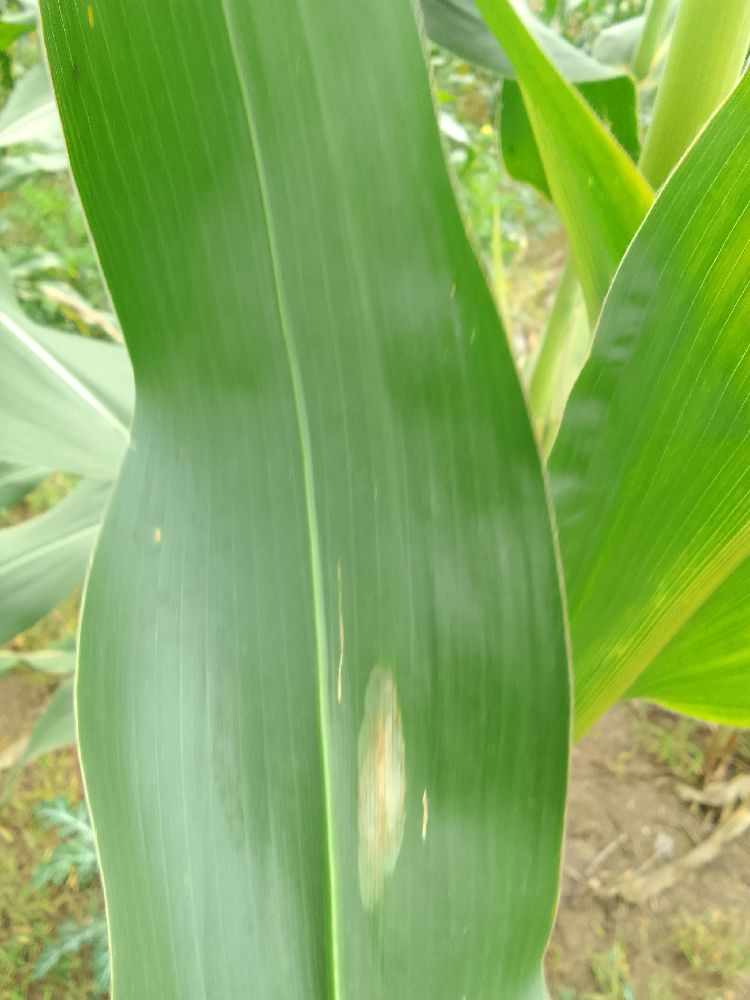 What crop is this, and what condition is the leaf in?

maize, healthy
